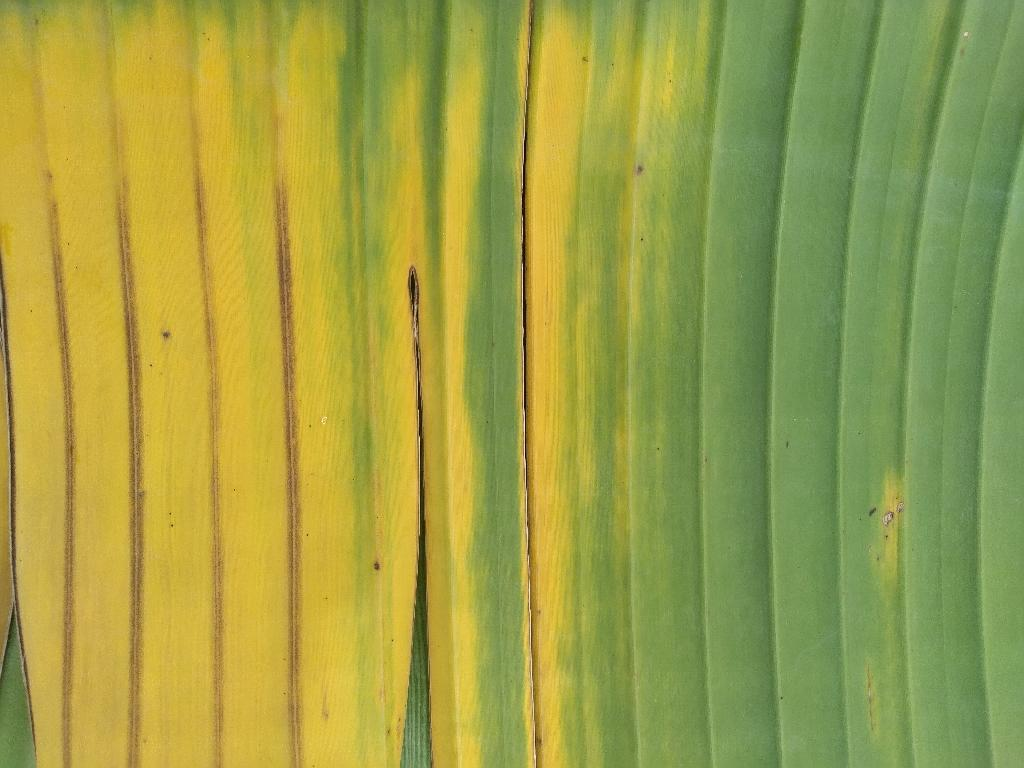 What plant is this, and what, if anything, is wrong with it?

banana, fusarium wilt race 1
